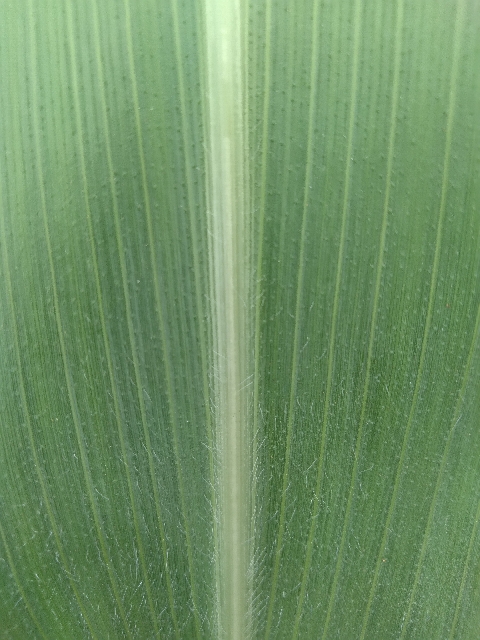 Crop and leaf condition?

maize, healthy
